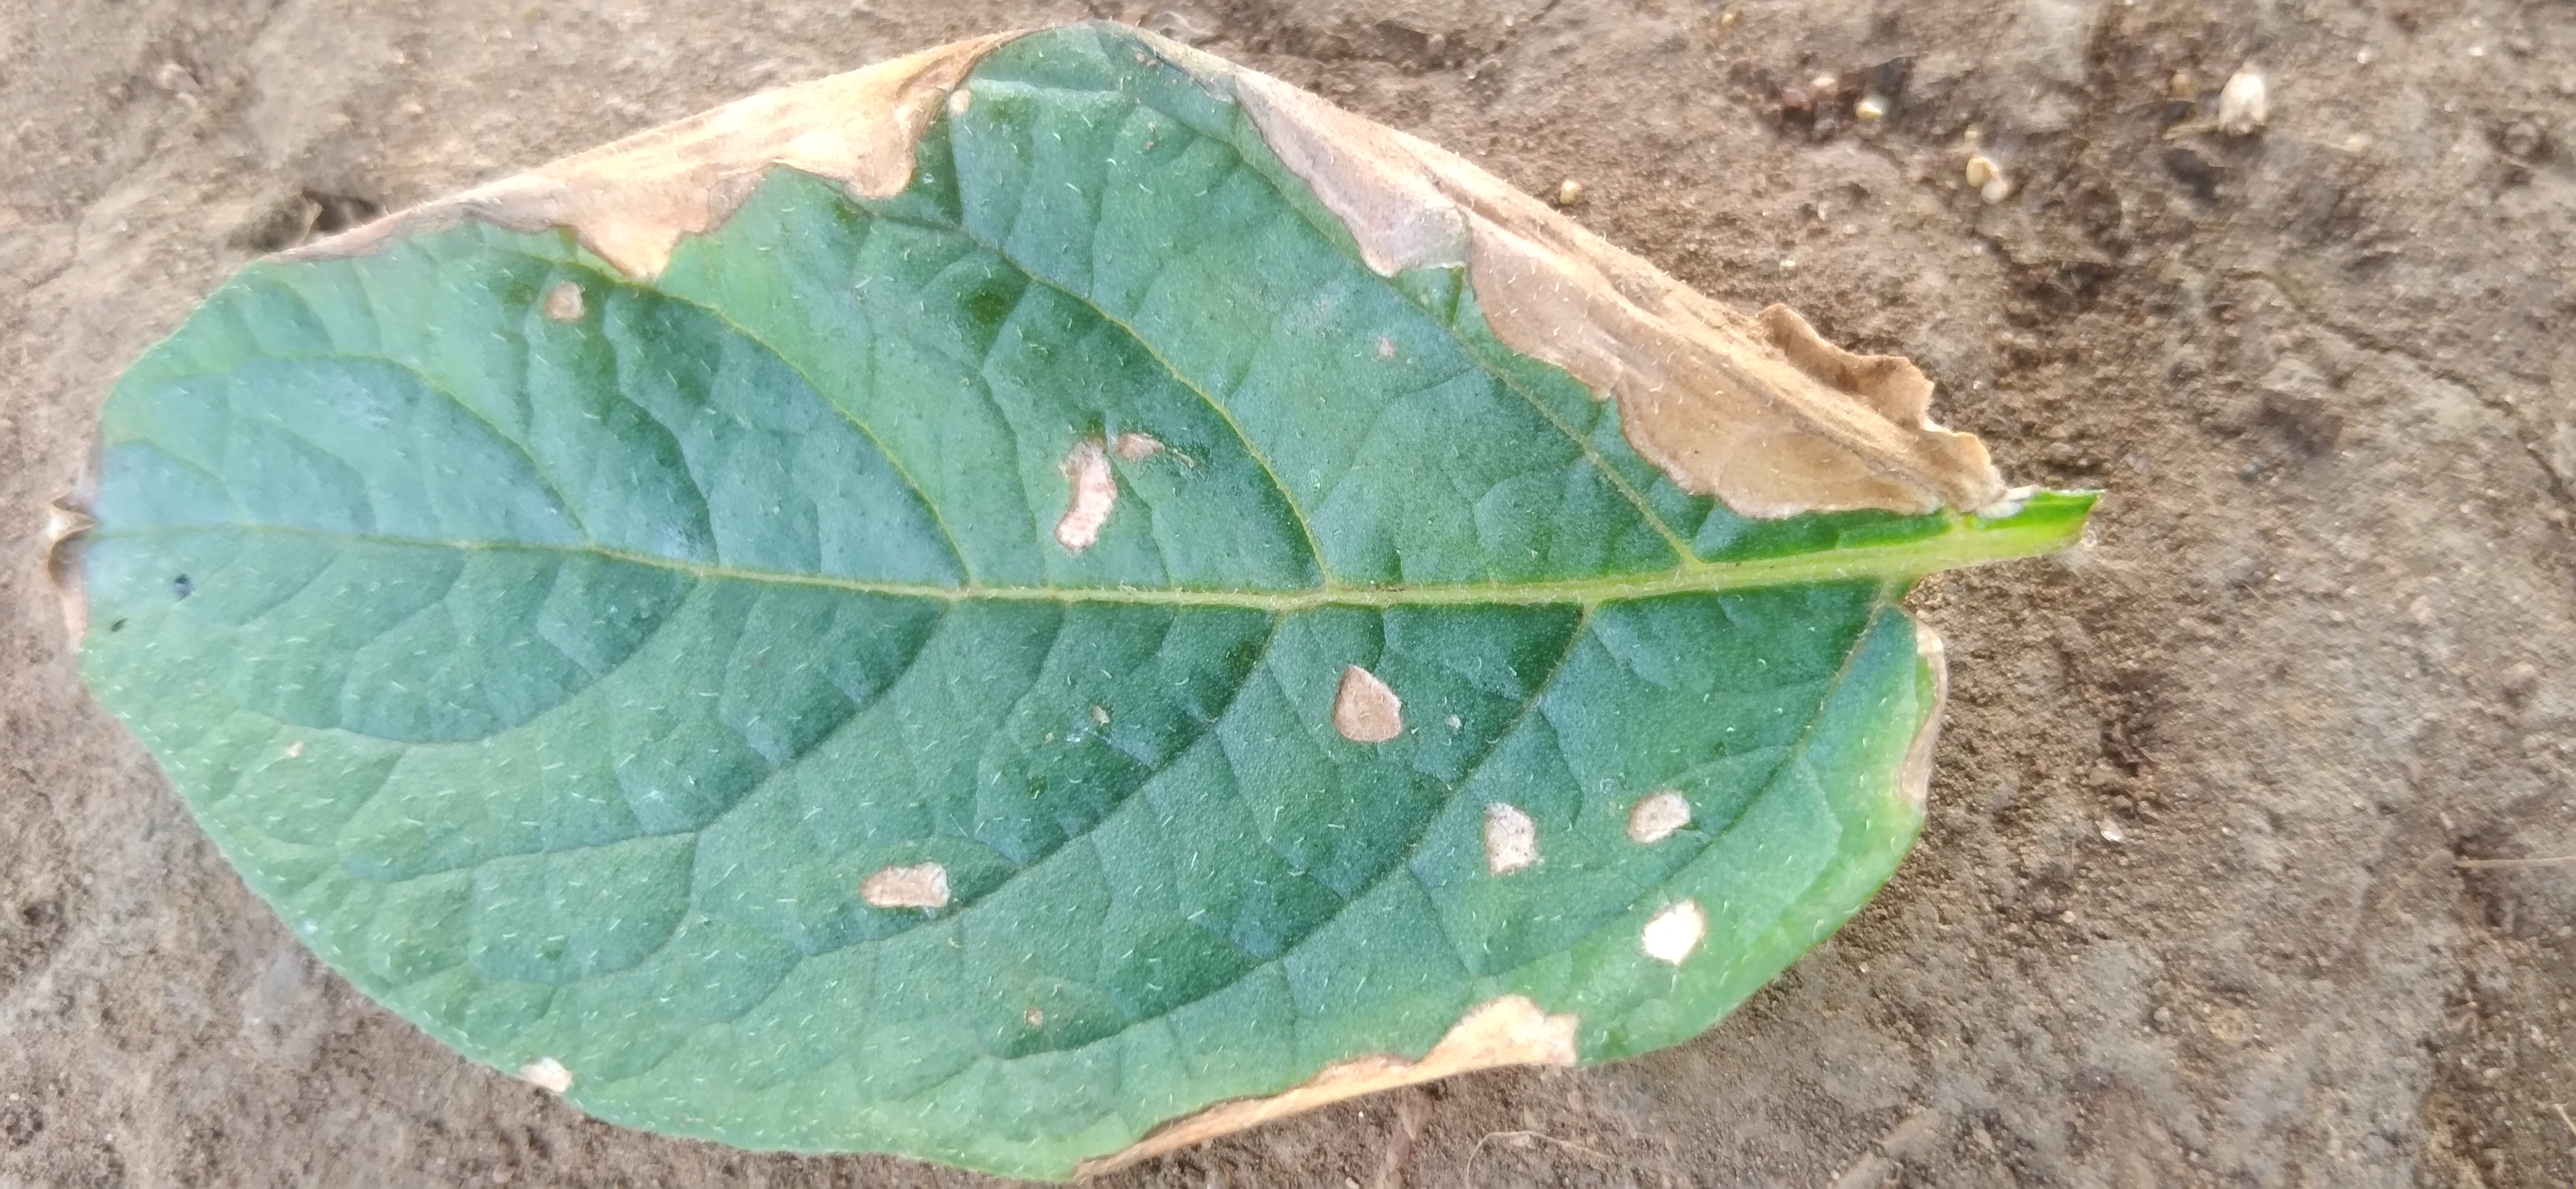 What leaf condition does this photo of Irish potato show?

early blight
